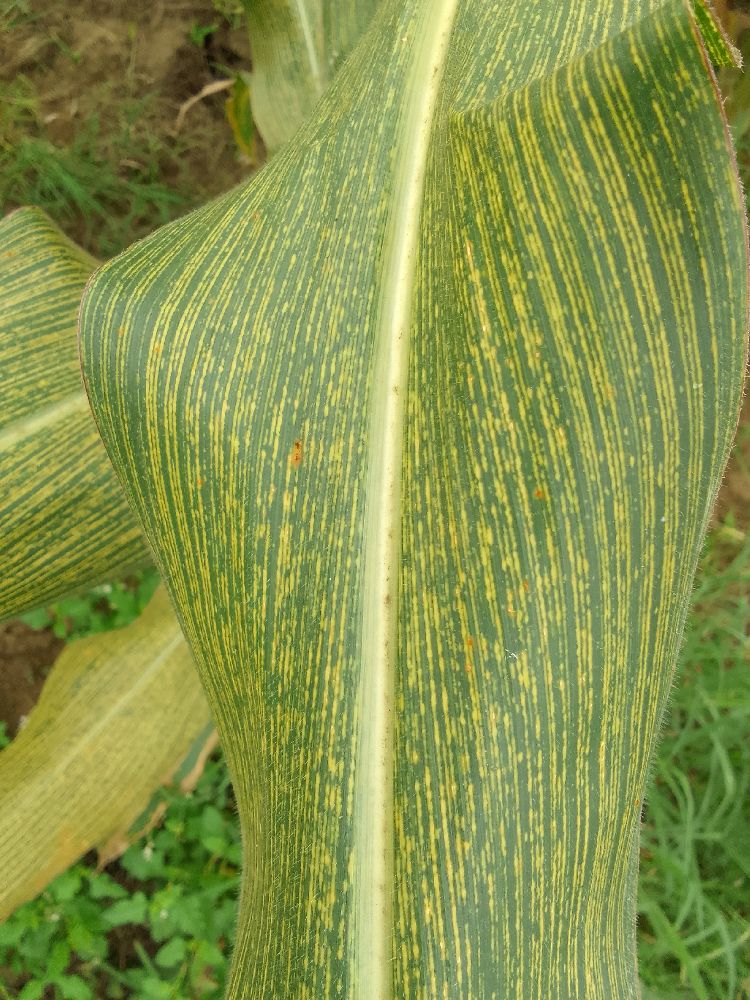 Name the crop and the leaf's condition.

maize, maize streak virus
